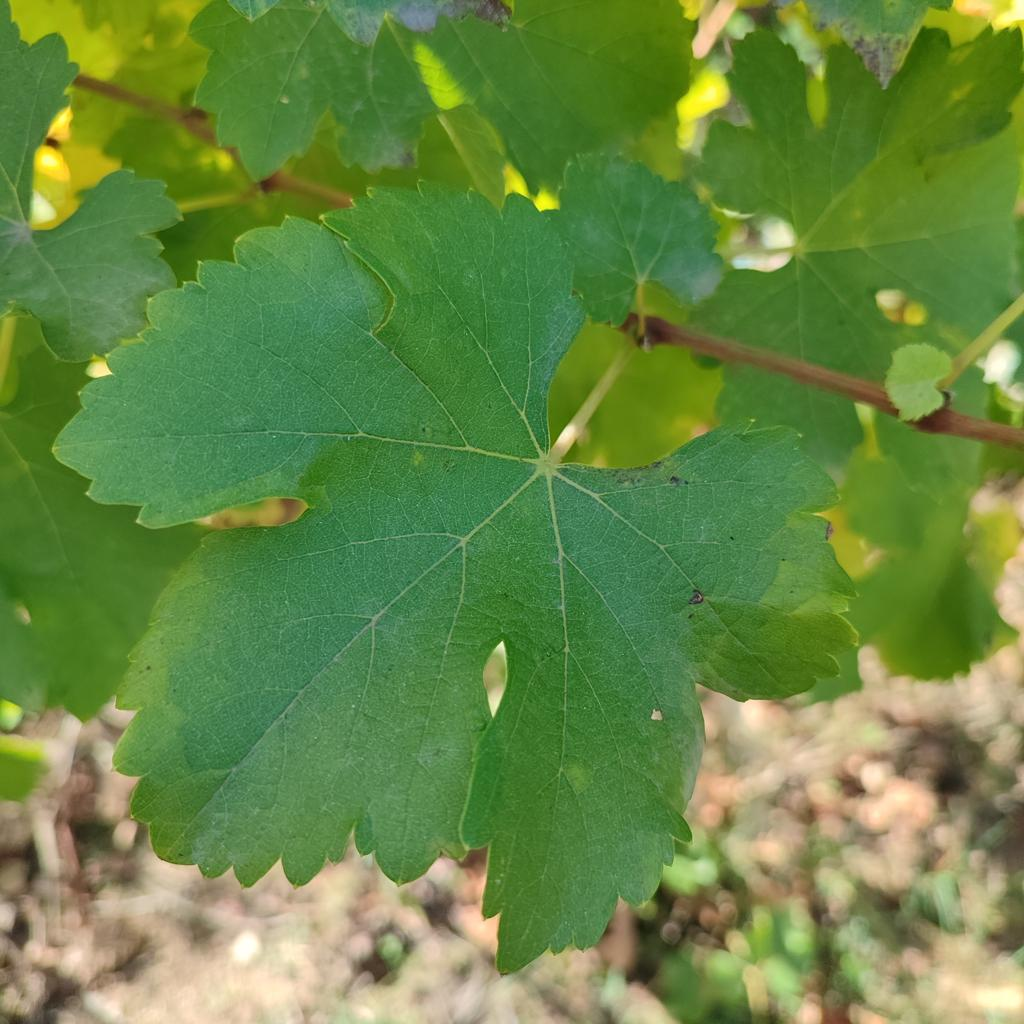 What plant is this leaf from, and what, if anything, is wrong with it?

grapevine, powdery mildew
